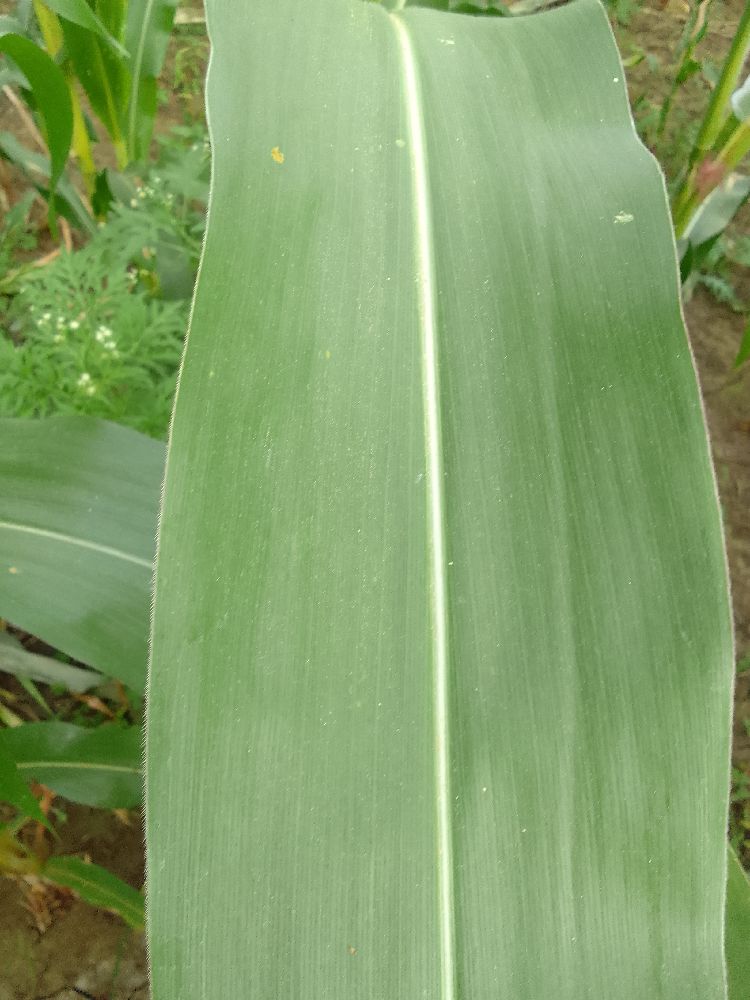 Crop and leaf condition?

maize, healthy
